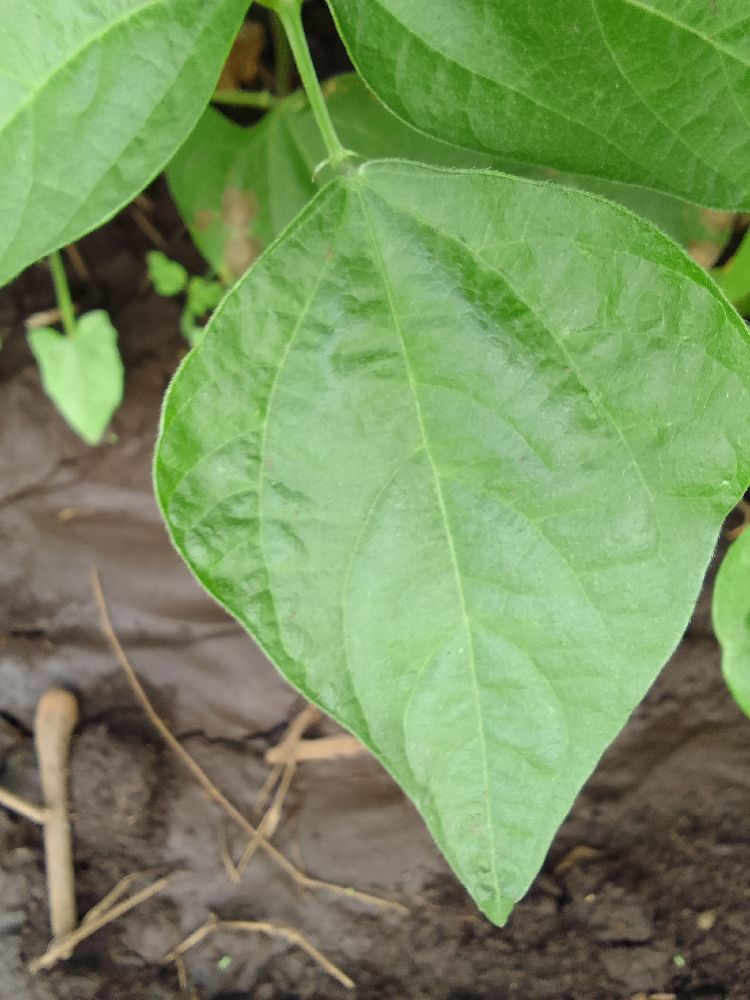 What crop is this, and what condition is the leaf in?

common bean, healthy
